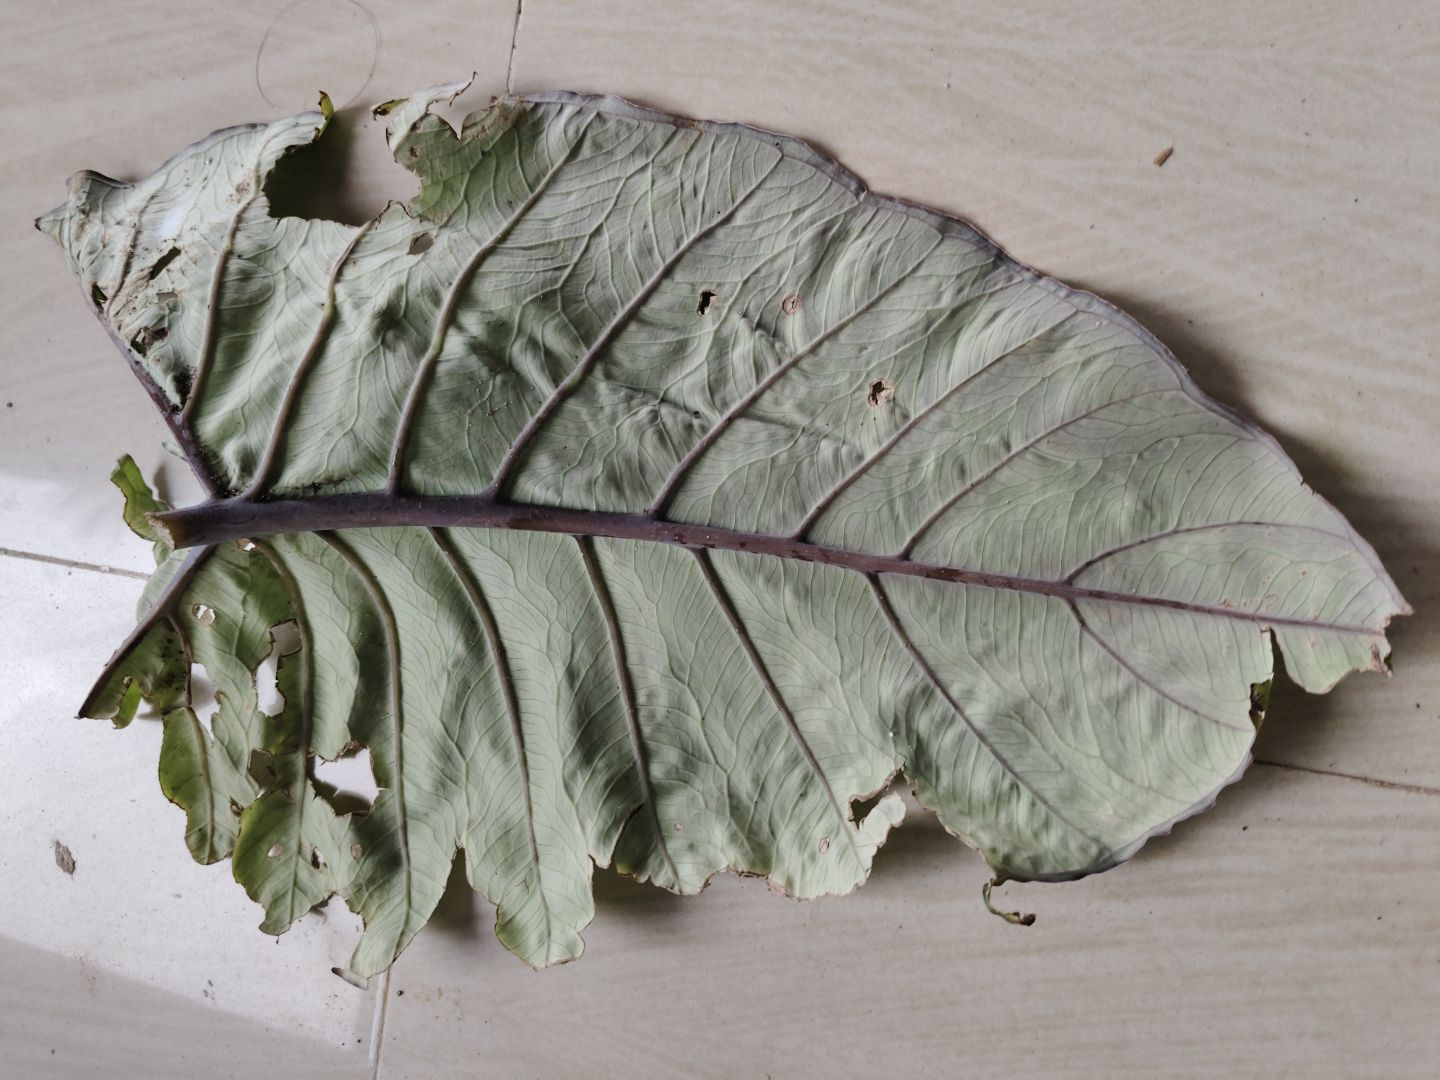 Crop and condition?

taro, leaf blight
